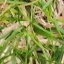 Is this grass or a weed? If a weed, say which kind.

grass
